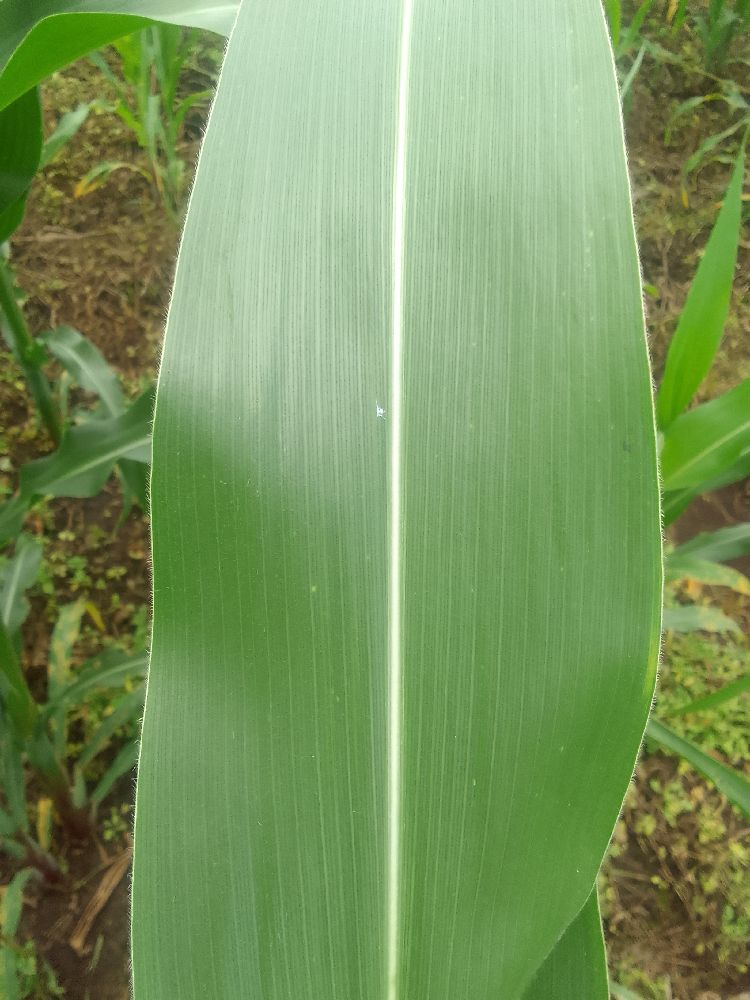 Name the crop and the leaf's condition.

maize, healthy
